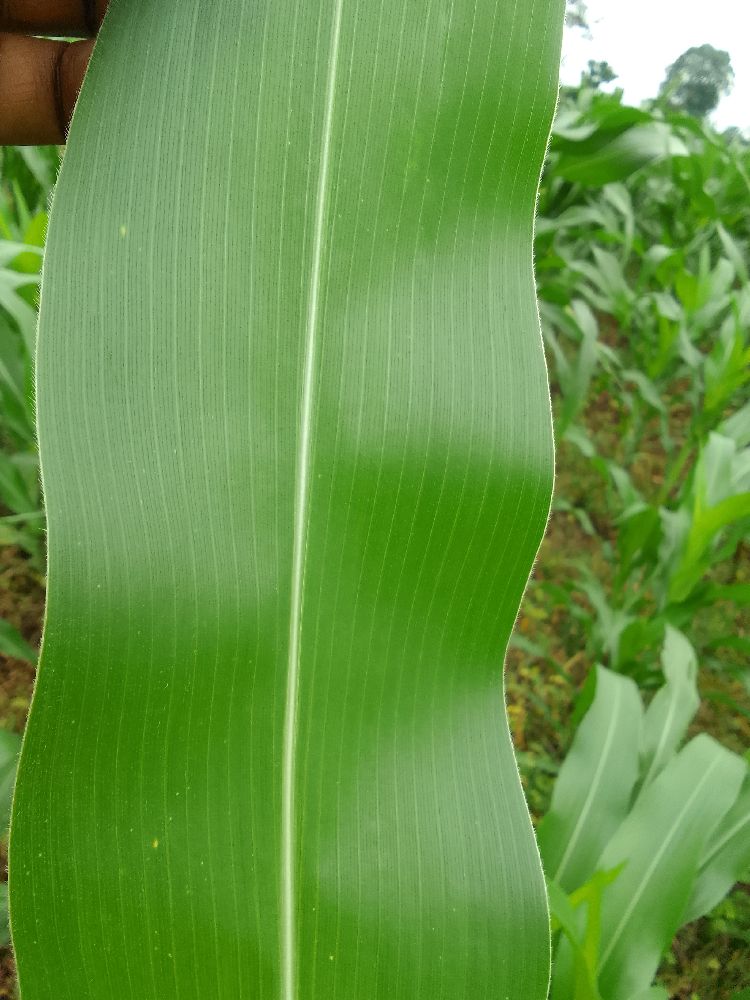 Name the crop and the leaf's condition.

maize, healthy
